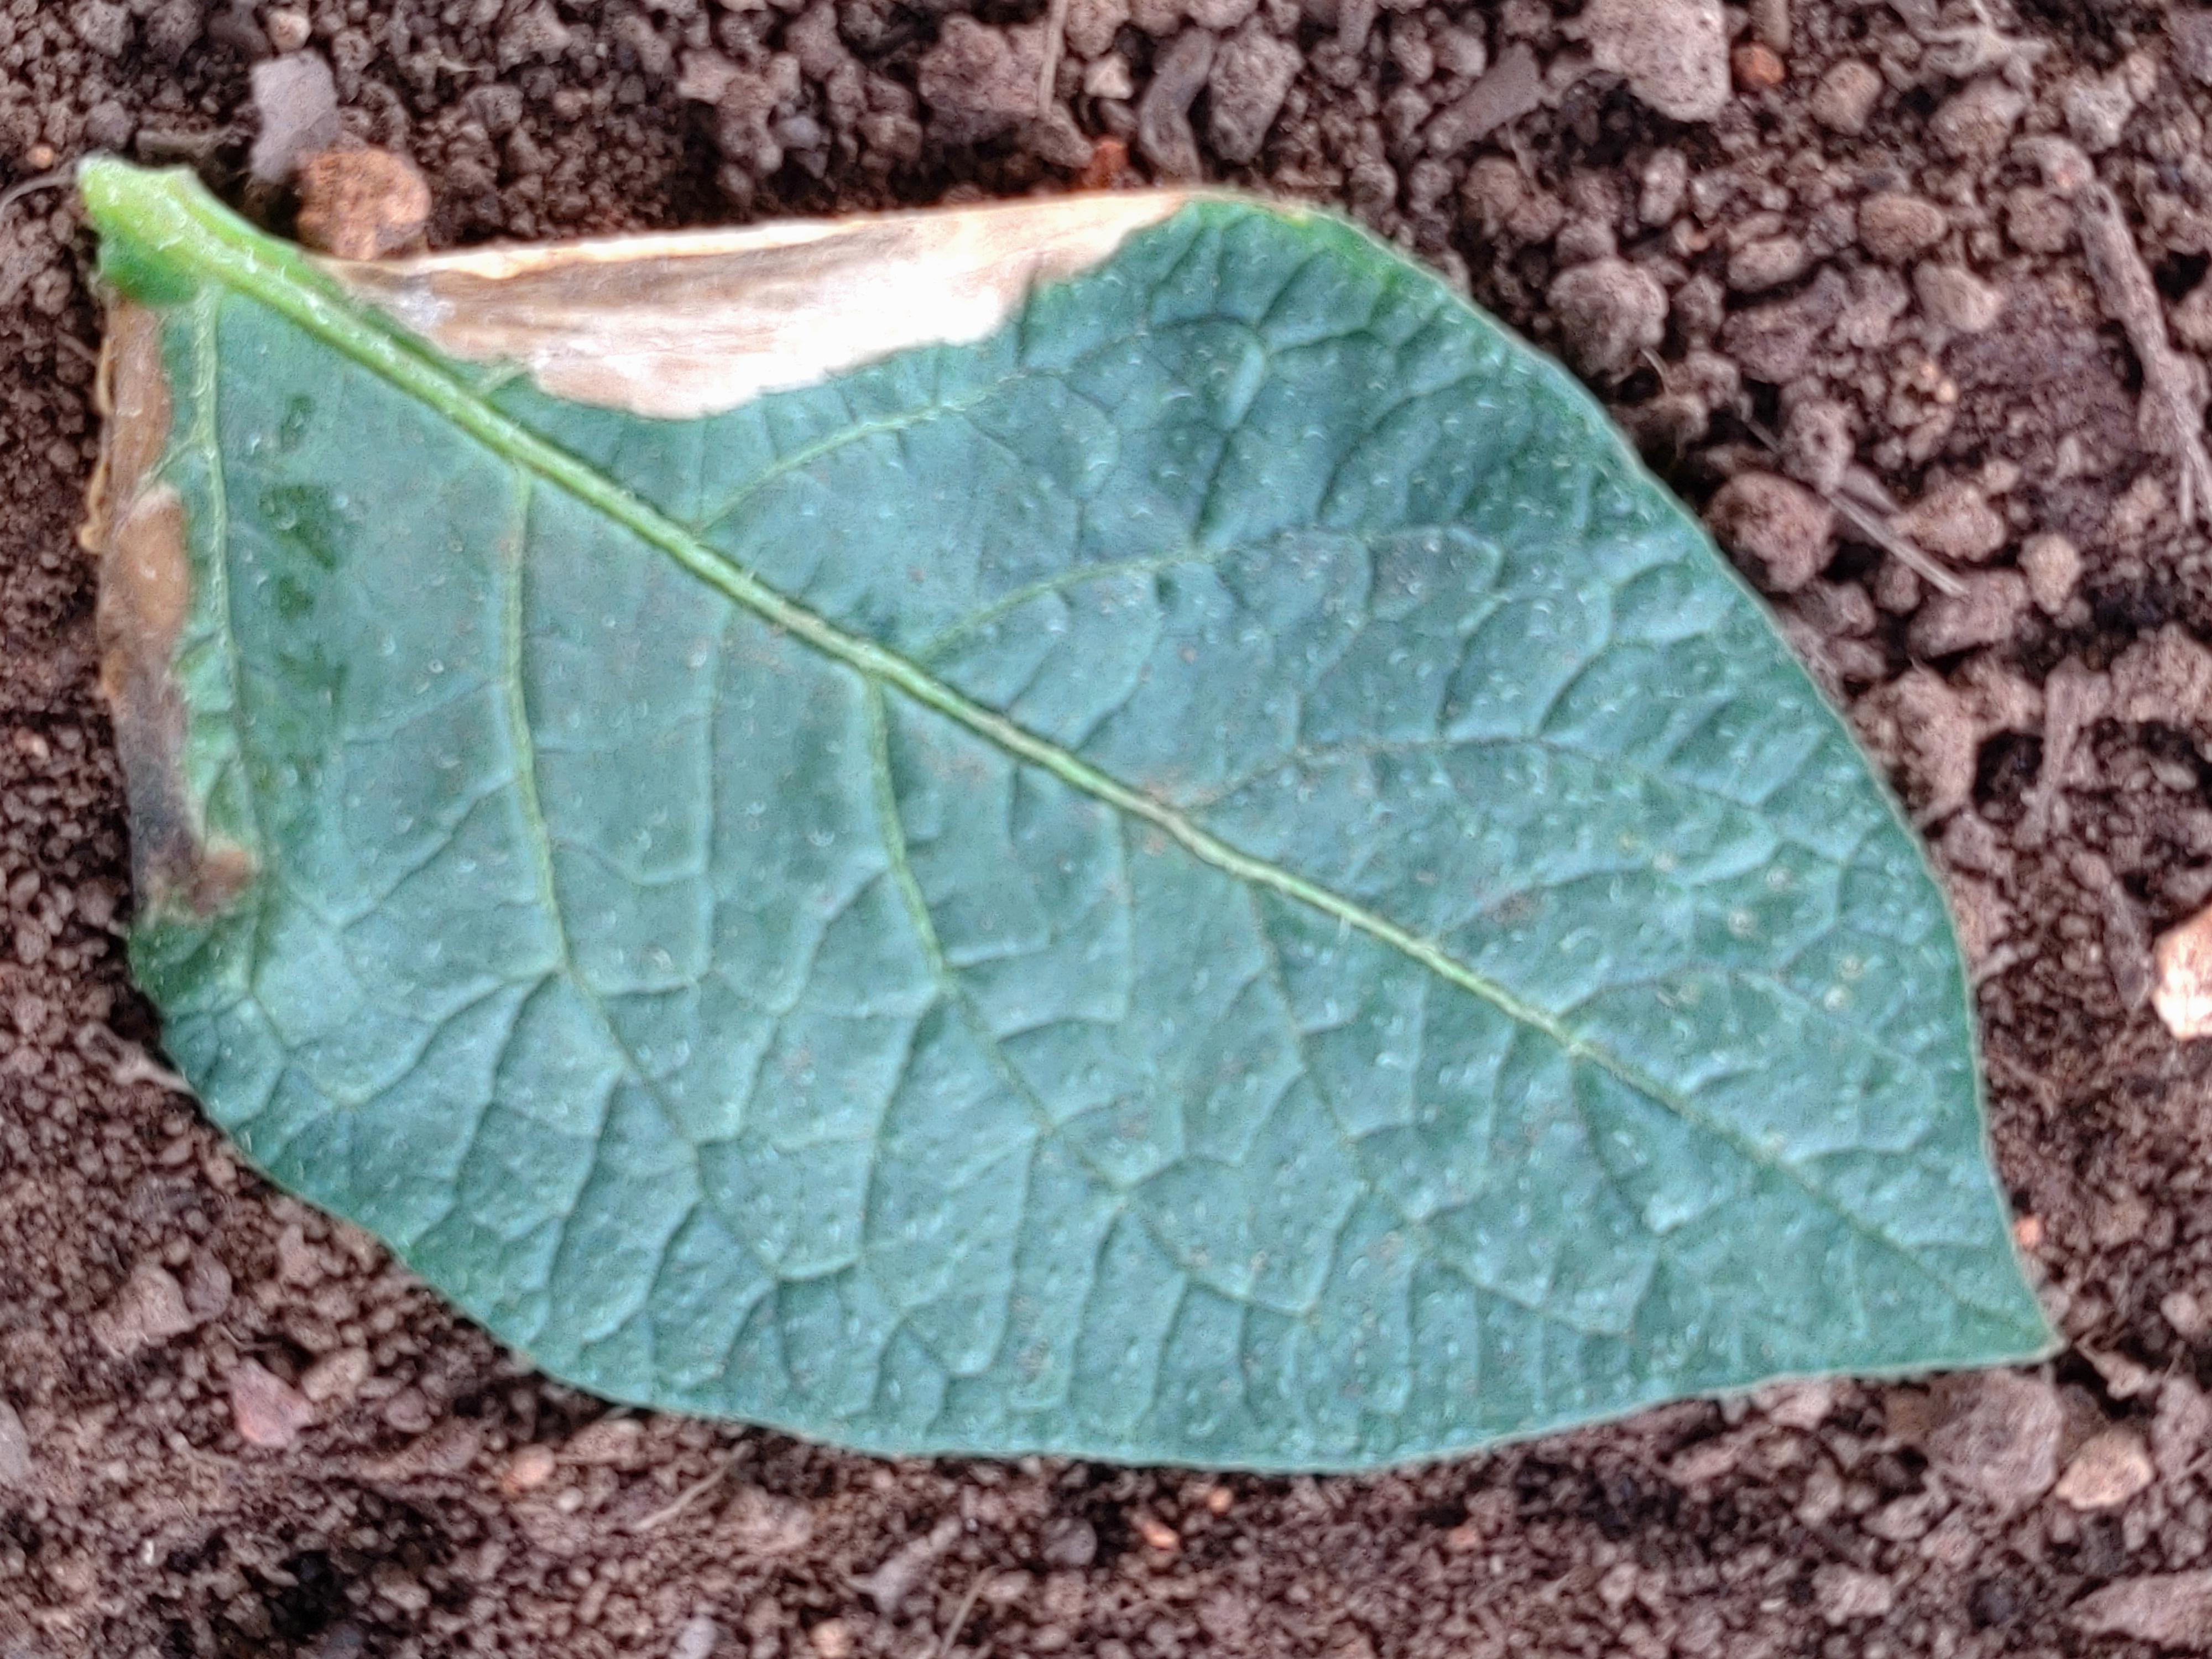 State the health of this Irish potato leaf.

early blight
